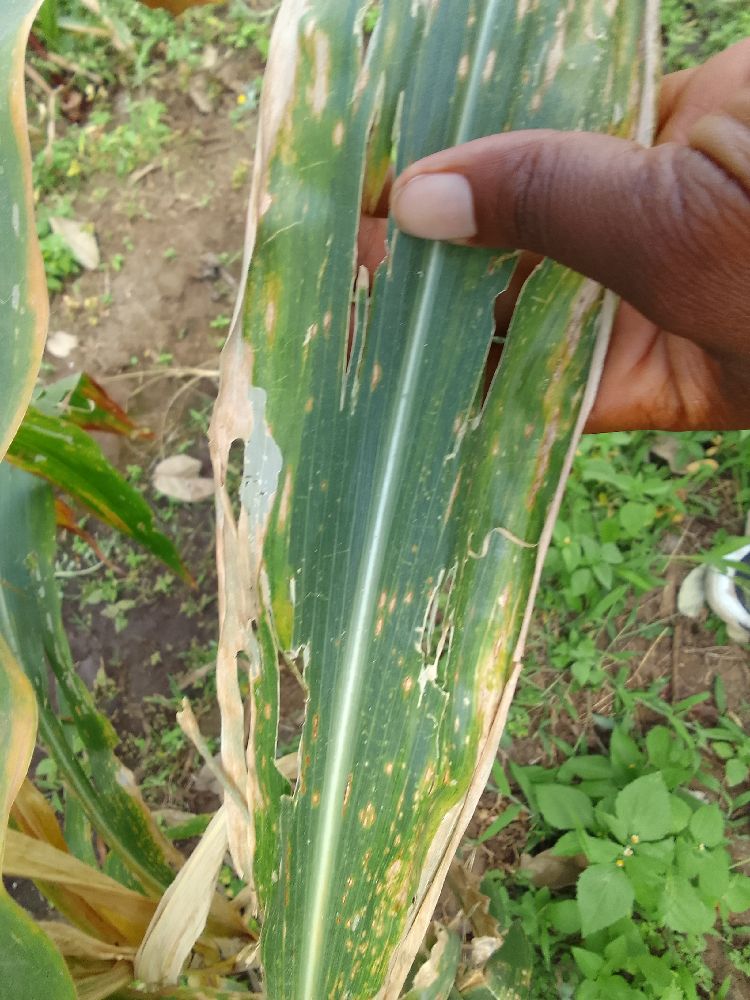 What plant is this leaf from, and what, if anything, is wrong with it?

maize, maize lethal necrosis
